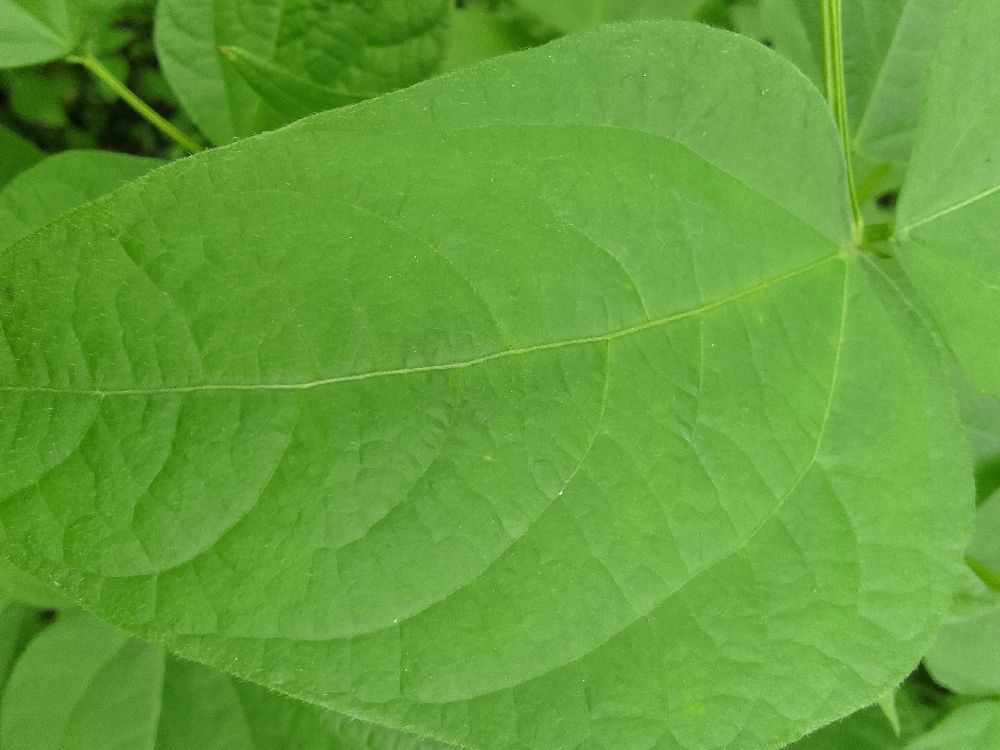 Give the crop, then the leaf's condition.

common bean, healthy
